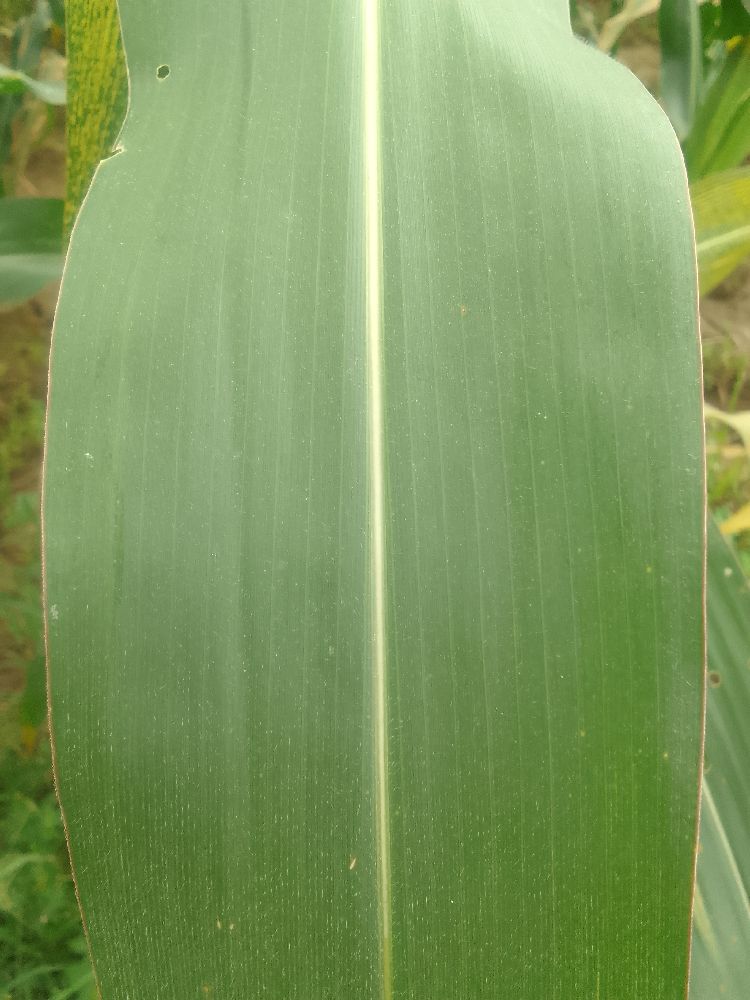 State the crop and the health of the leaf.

maize, healthy
